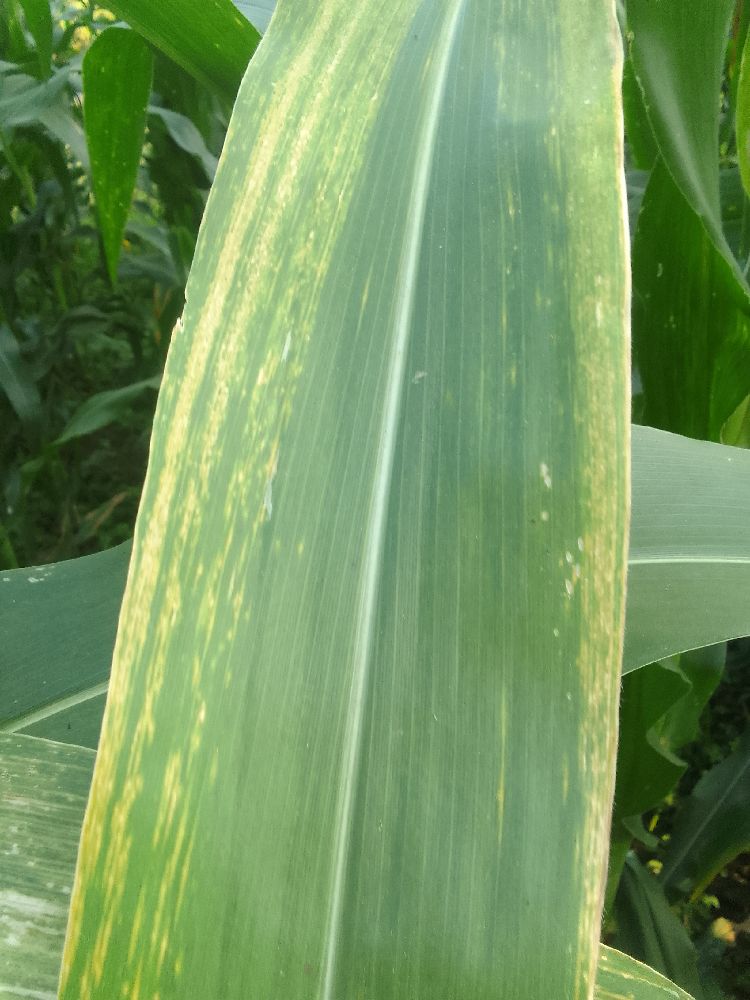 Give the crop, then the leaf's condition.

maize, maize lethal necrosis
